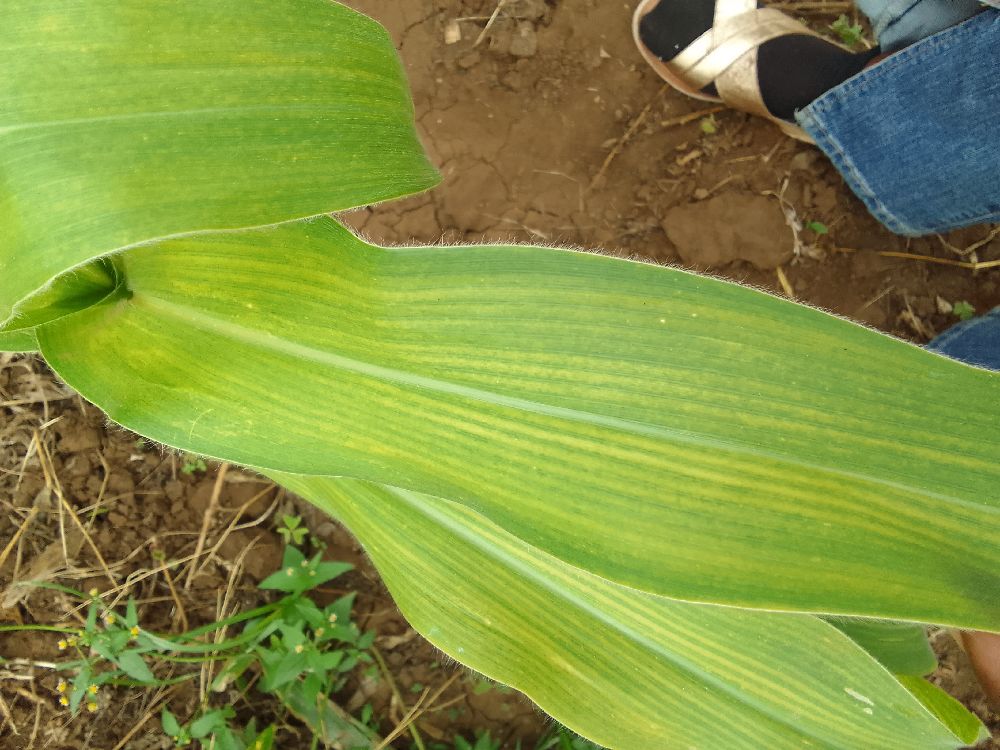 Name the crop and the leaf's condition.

maize, maize lethal necrosis
